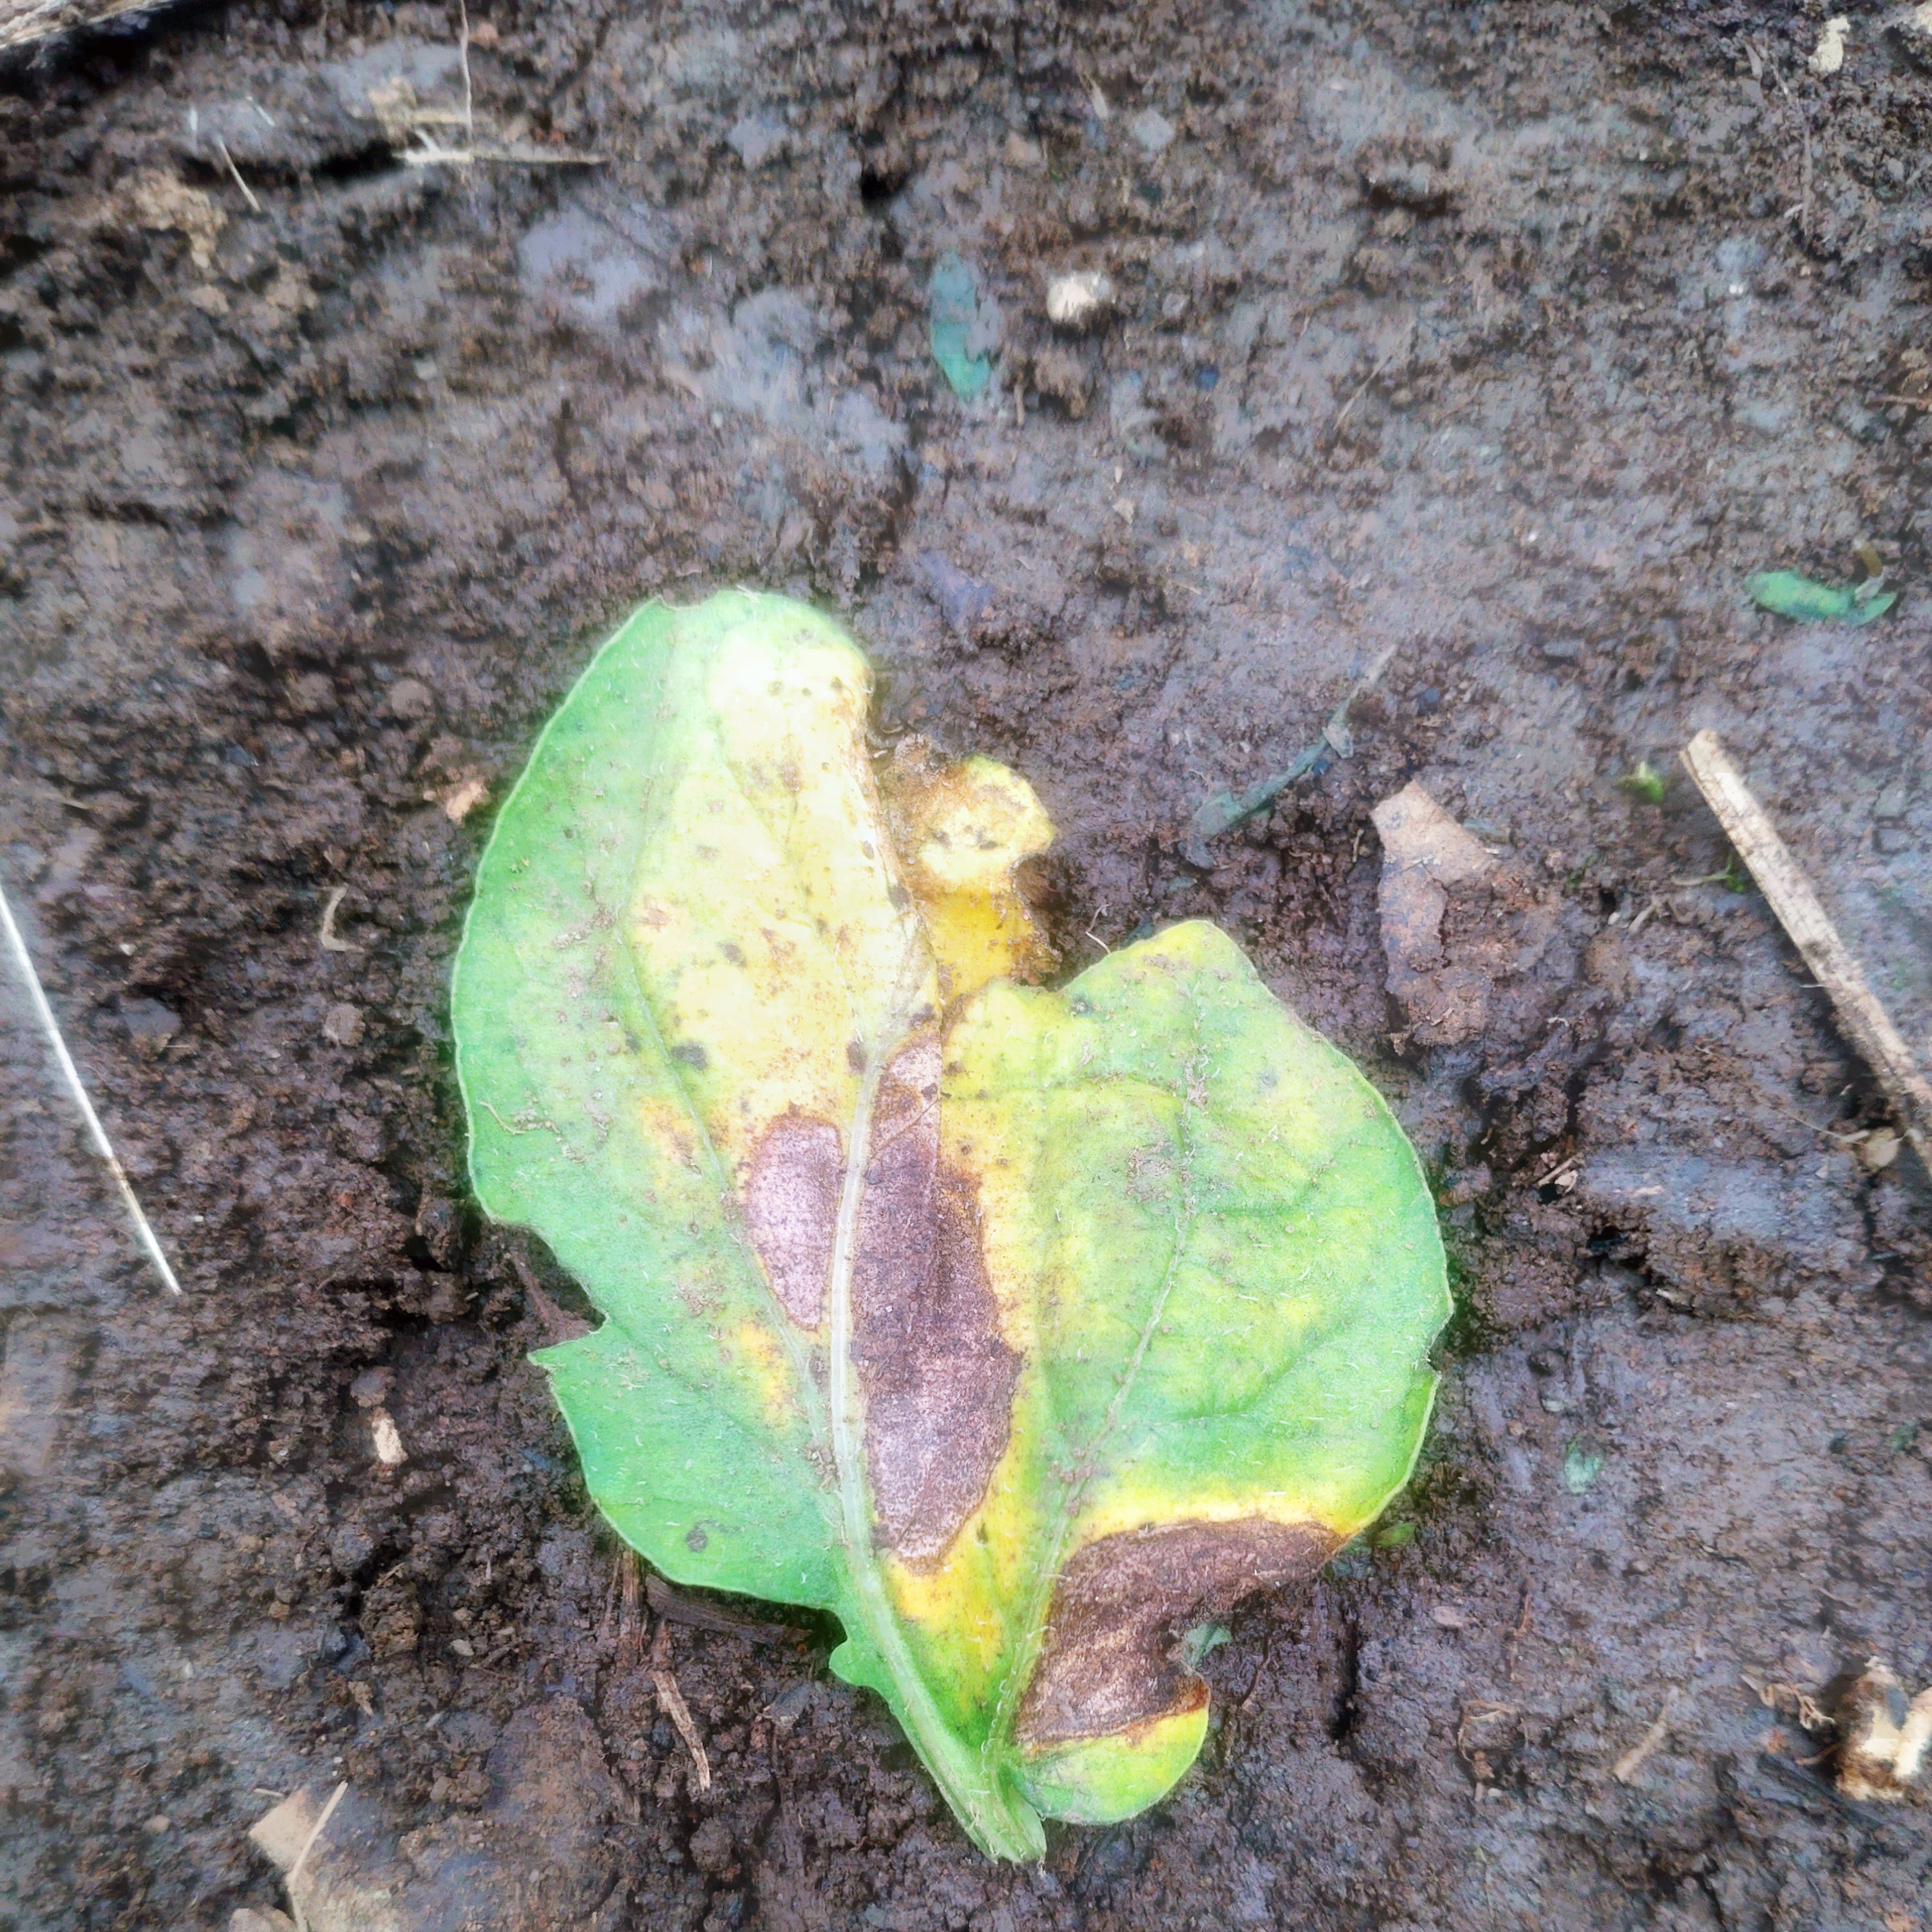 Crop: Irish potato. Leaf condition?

late blight
